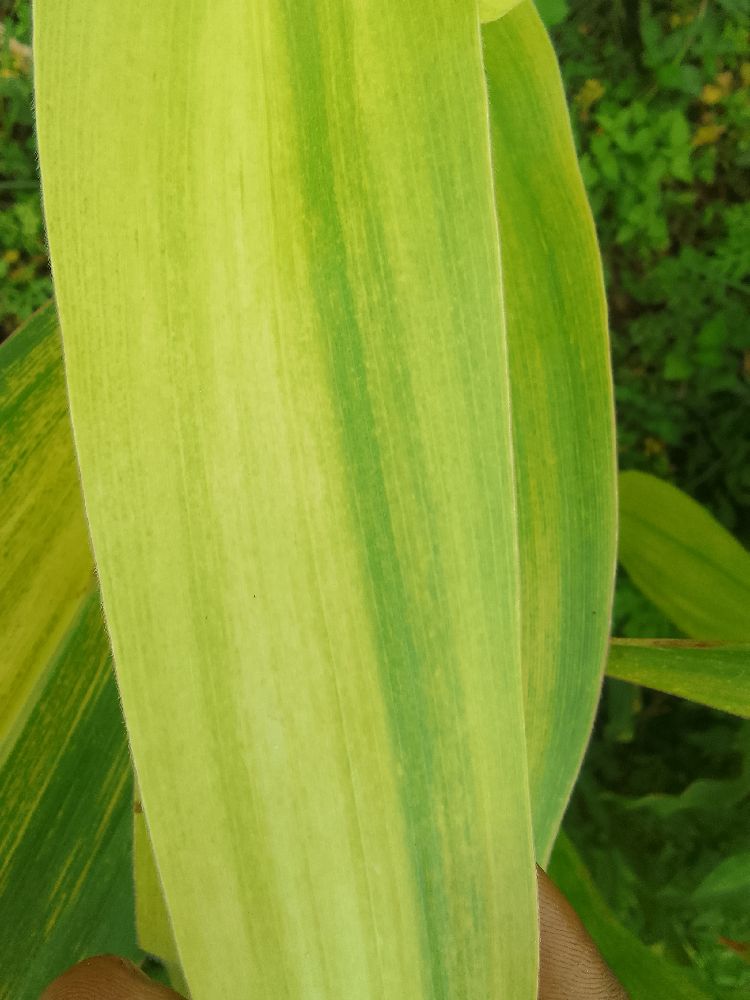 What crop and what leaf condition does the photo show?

maize, maize lethal necrosis
